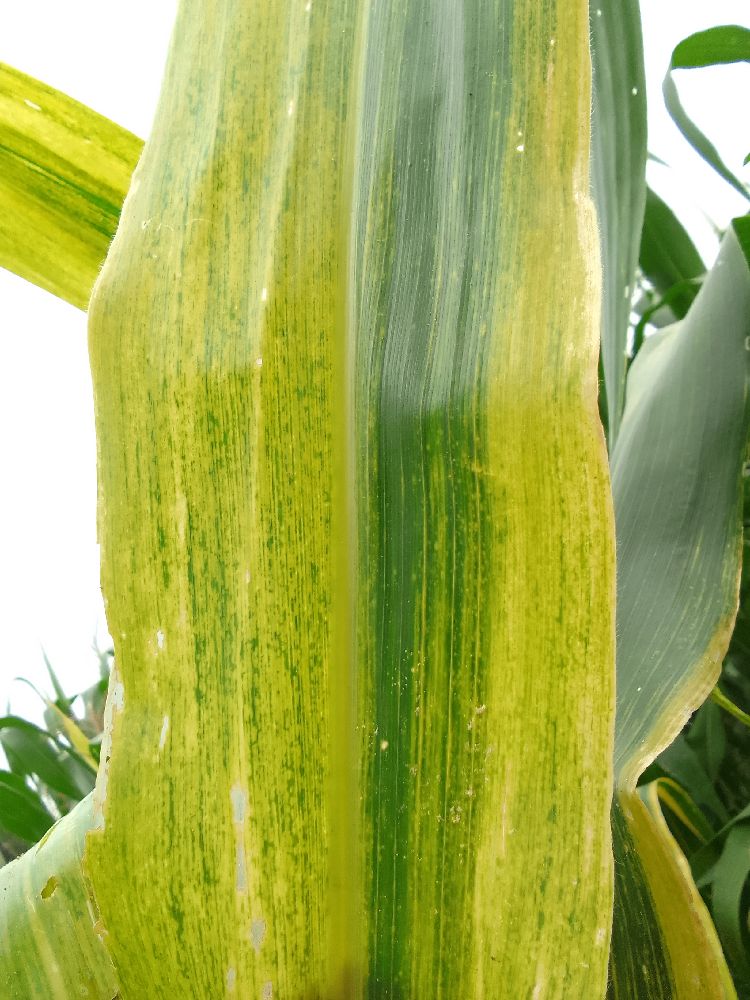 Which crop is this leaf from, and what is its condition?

maize, maize lethal necrosis
